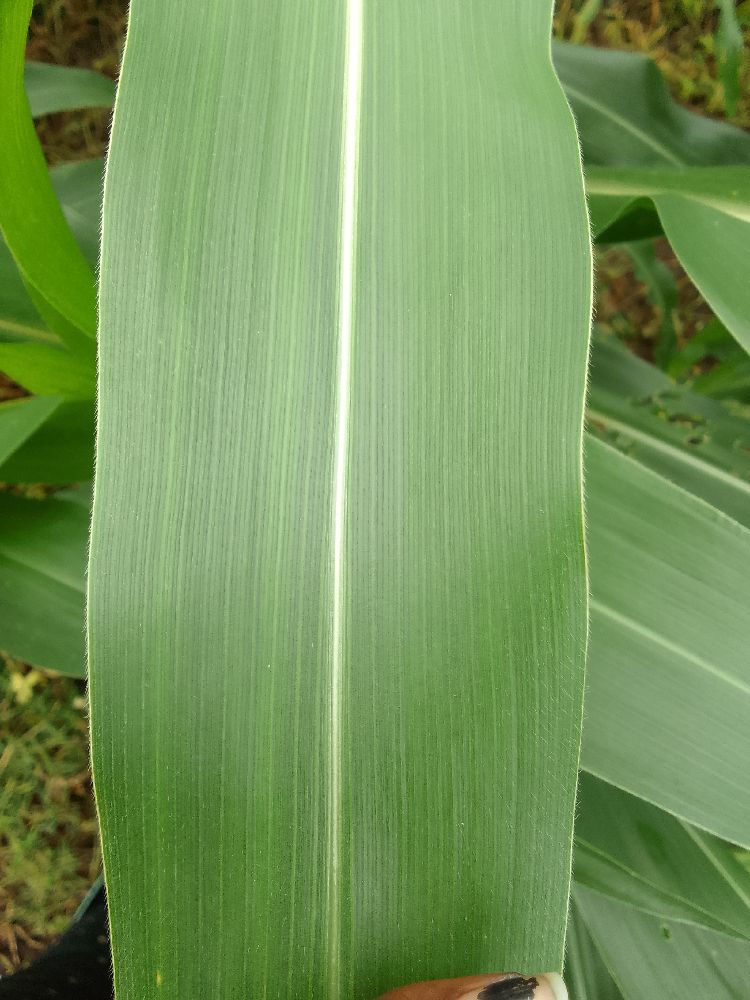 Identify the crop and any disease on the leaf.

maize, healthy
